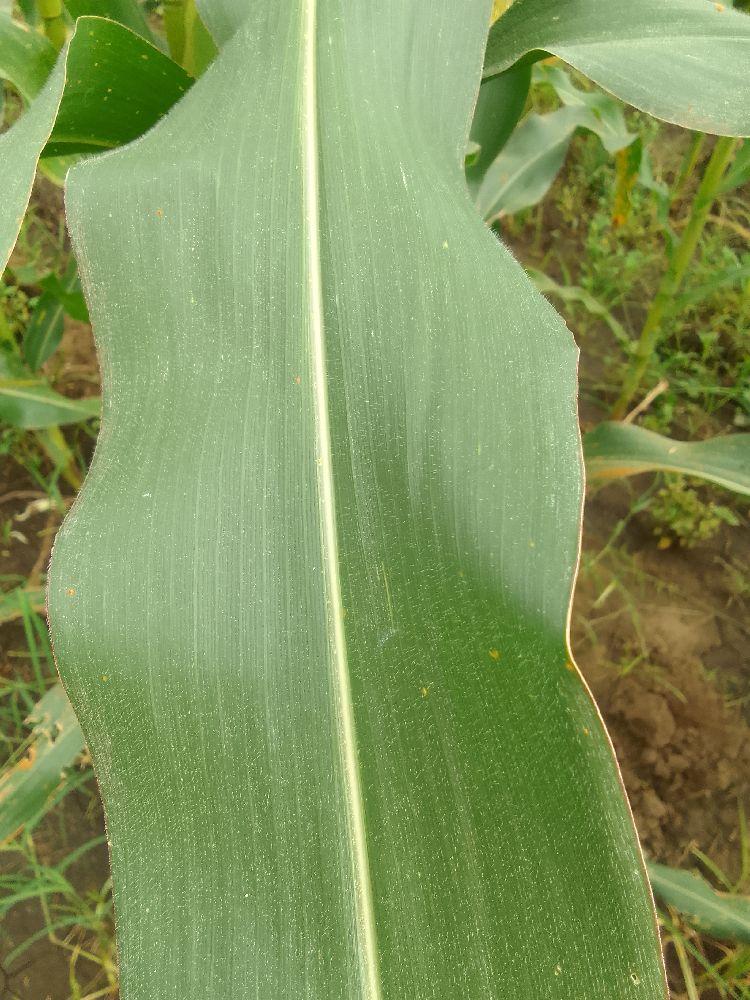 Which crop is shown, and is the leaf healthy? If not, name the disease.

maize, healthy
